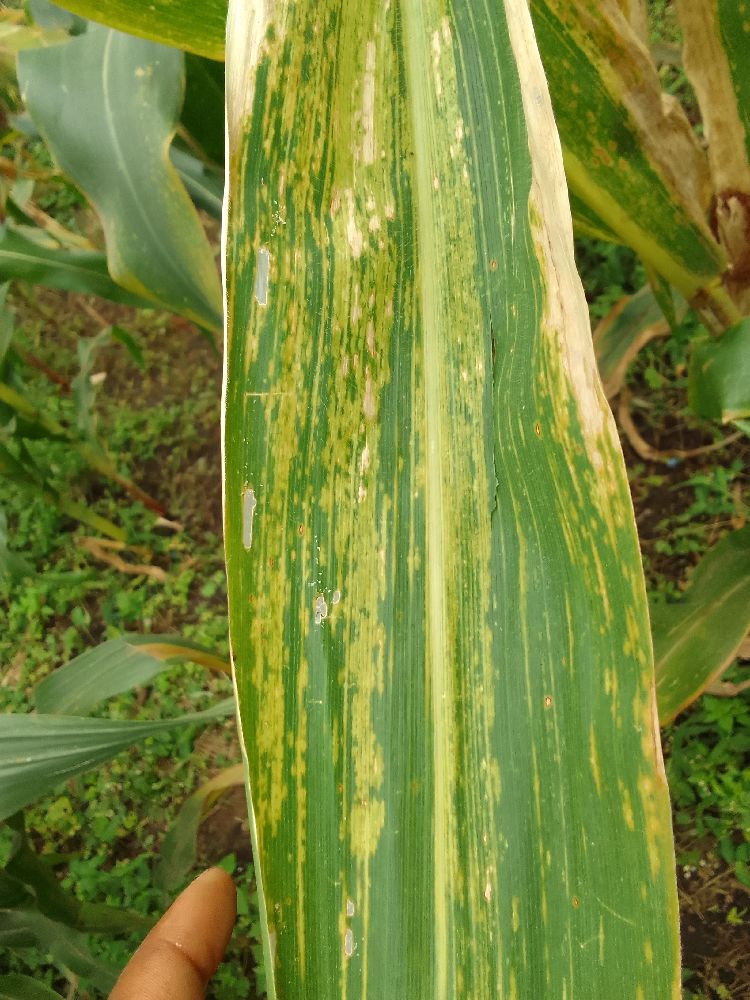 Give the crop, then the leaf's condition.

maize, maize lethal necrosis
